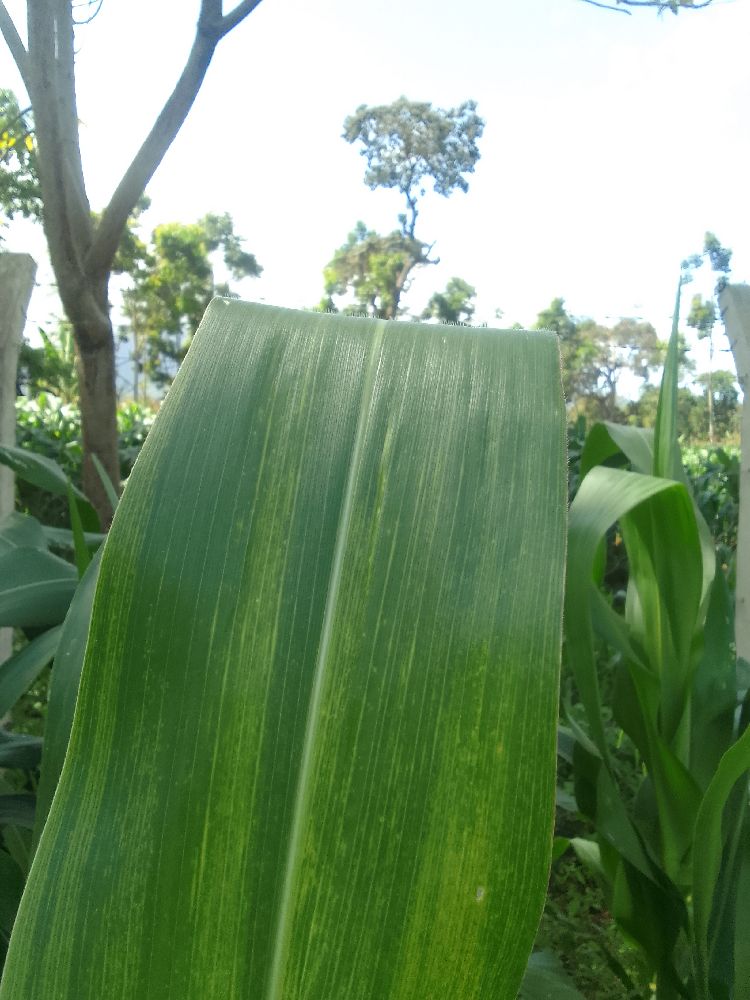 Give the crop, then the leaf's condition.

maize, maize lethal necrosis
